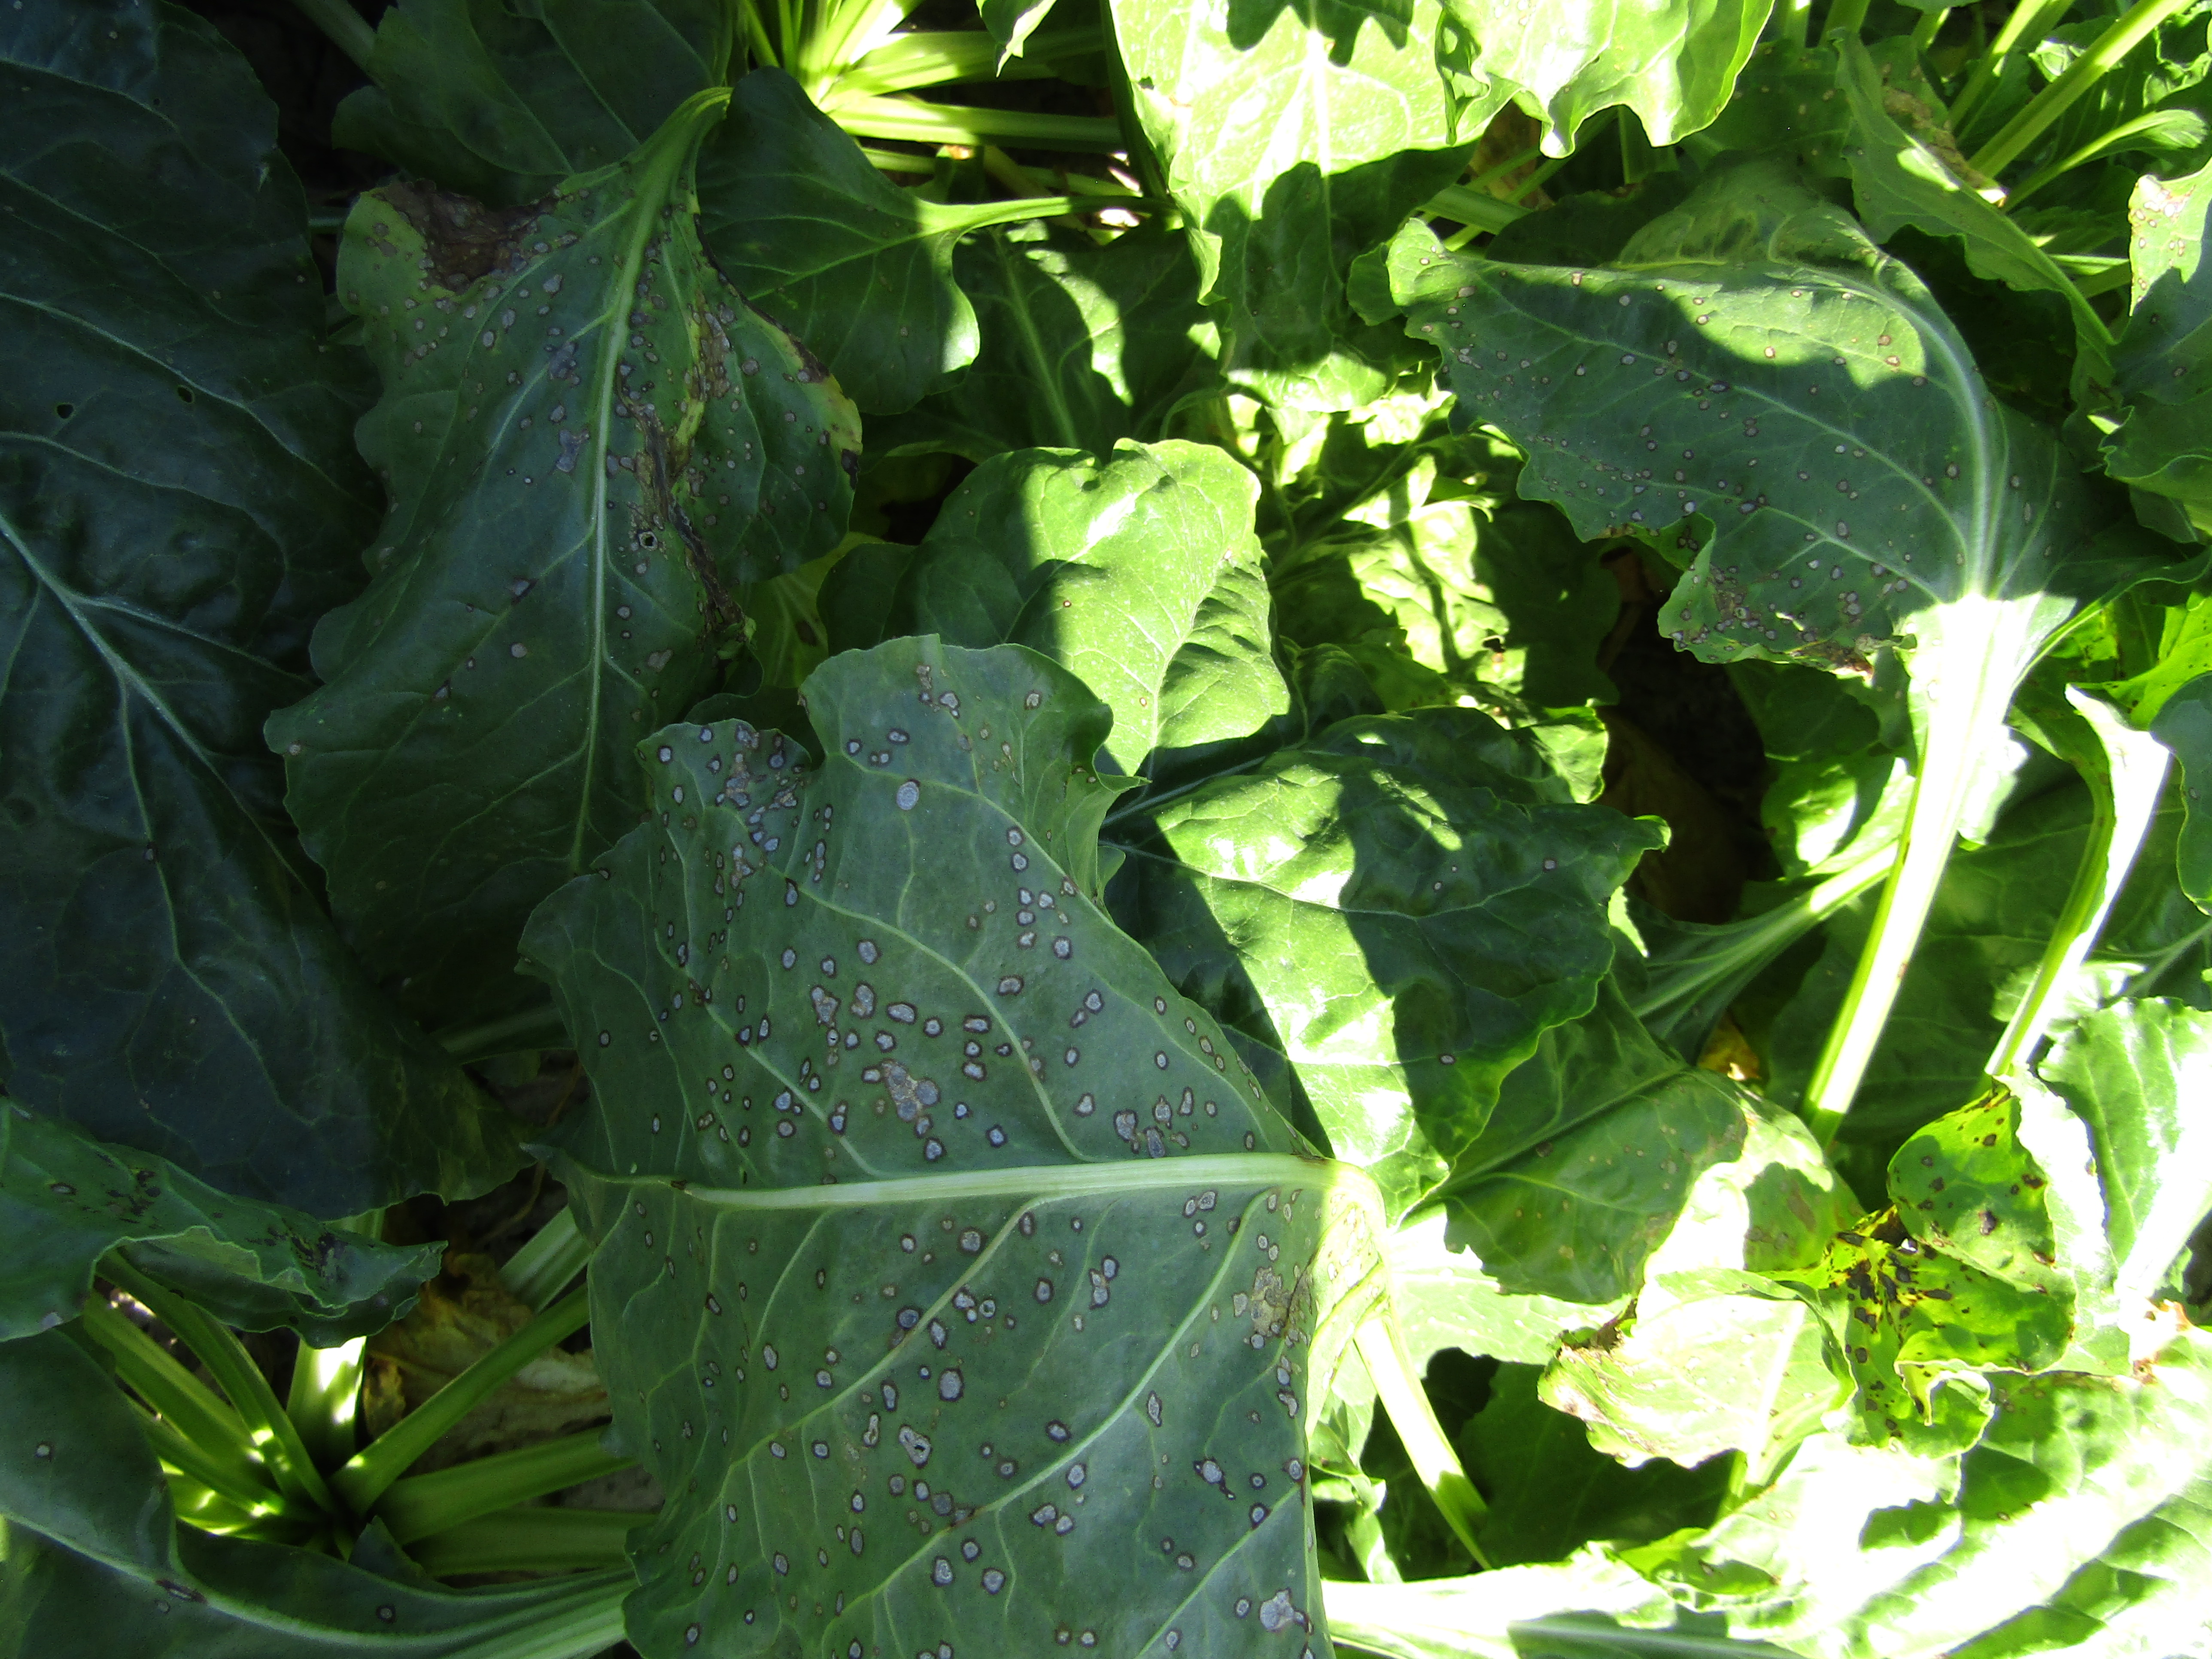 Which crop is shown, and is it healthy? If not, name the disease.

beet, cercospora
